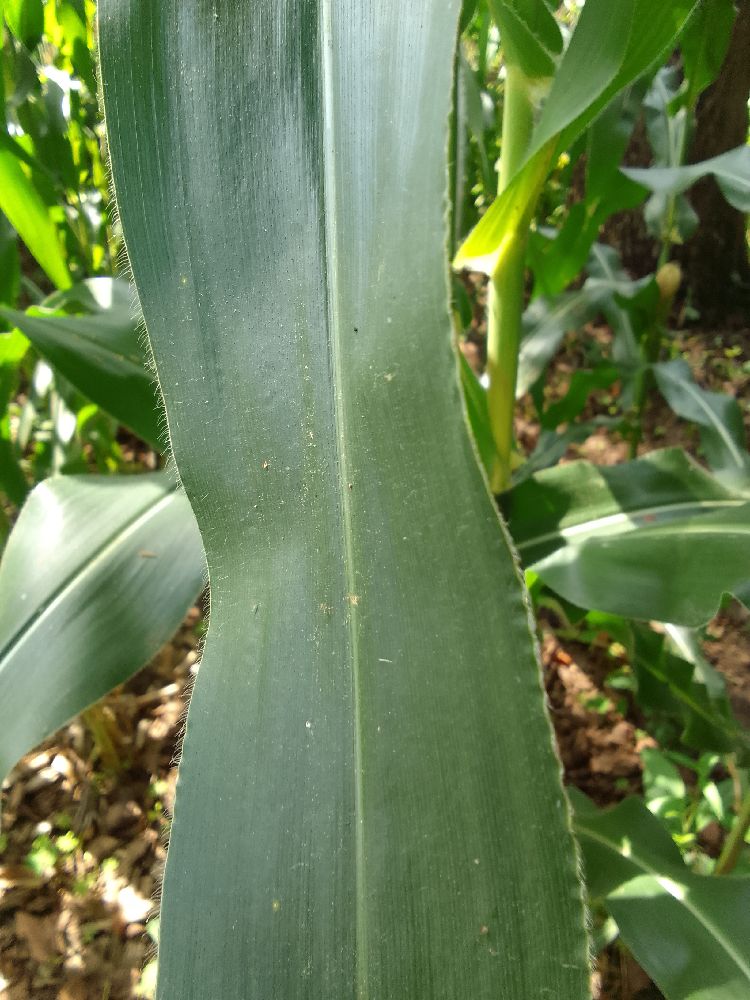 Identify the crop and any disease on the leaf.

maize, healthy
